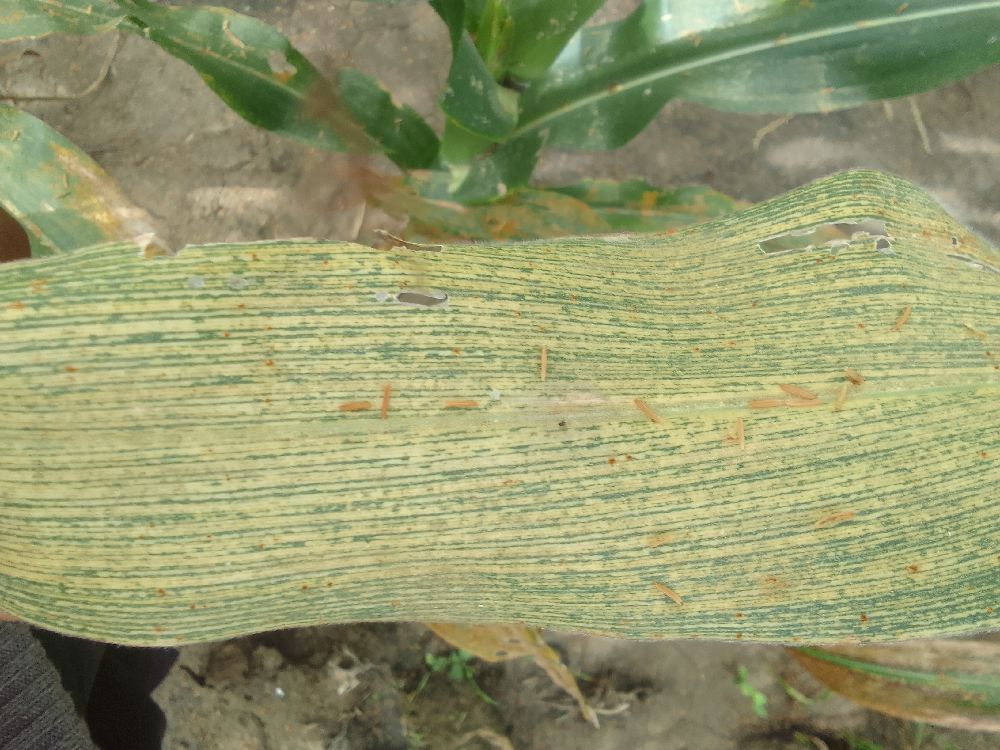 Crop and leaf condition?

maize, maize streak virus
